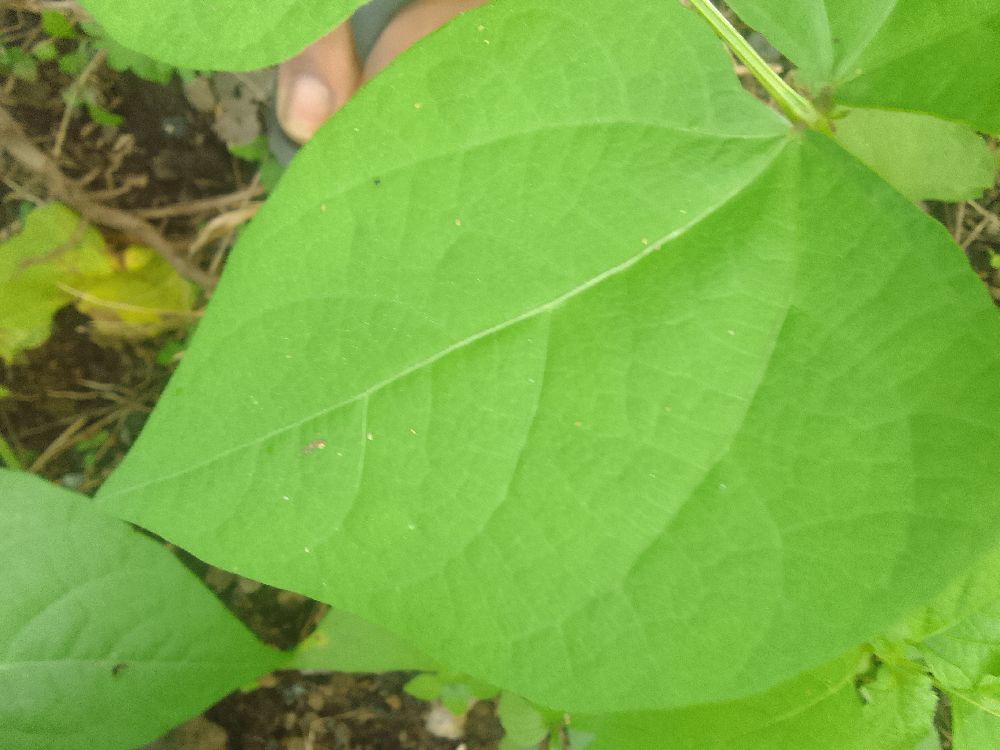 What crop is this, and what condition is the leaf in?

common bean, healthy
